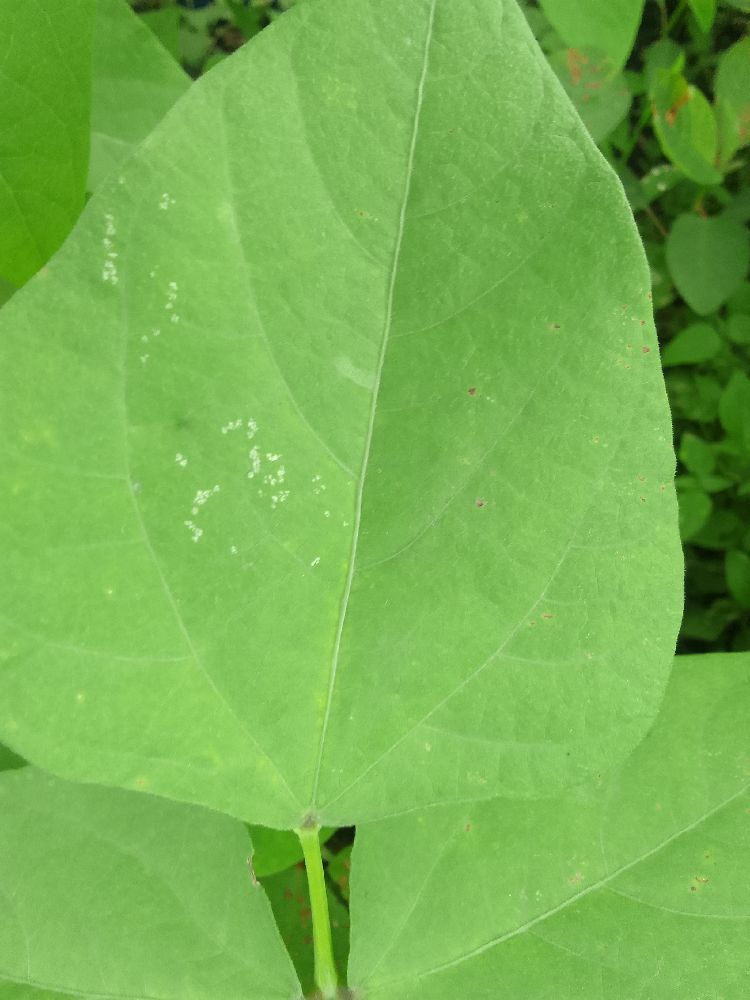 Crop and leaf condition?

common bean, healthy
